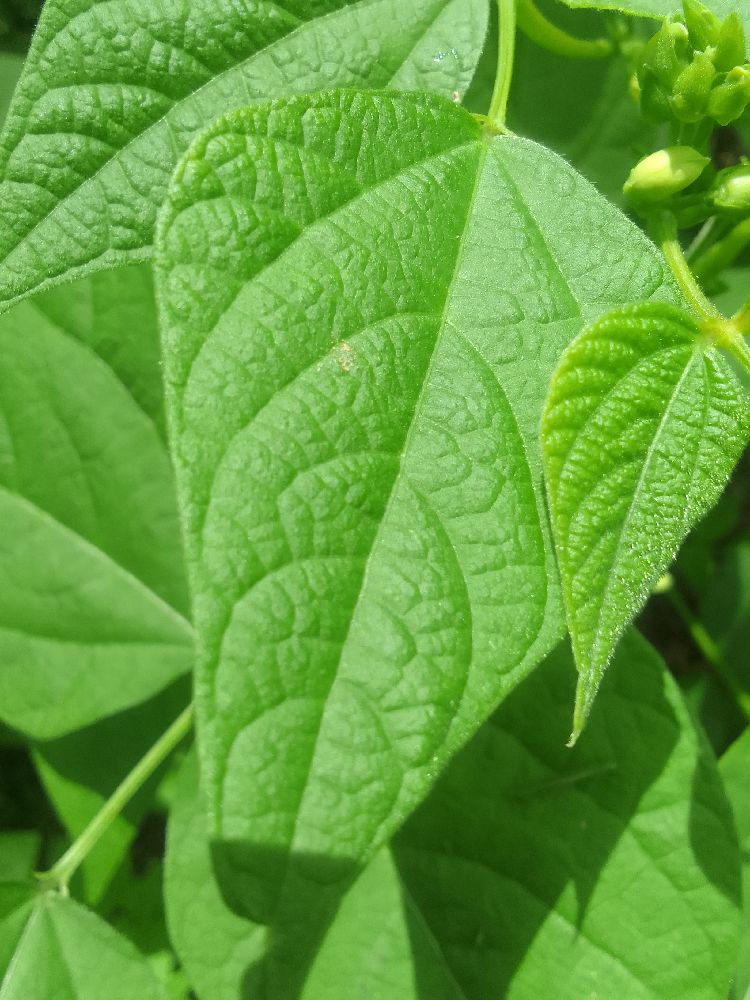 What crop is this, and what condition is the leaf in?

common bean, healthy
